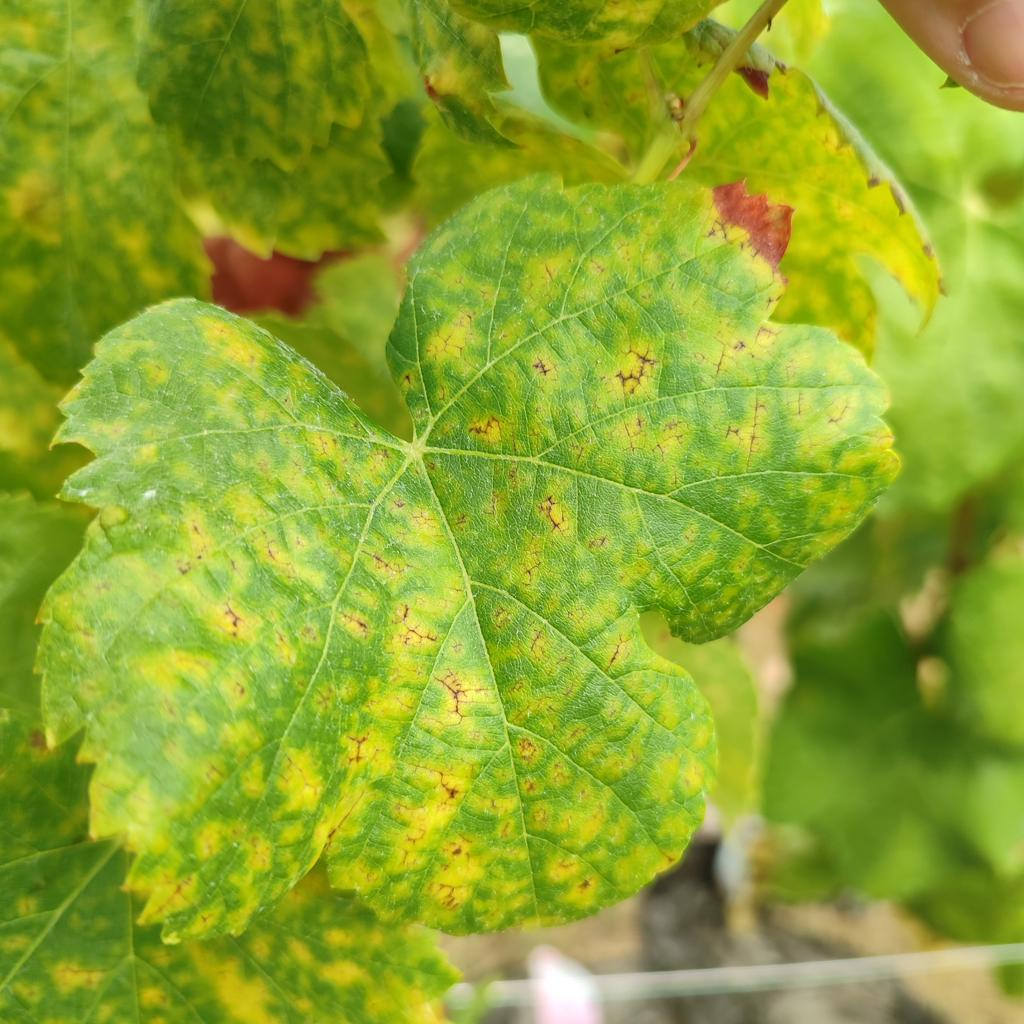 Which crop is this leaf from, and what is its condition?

grapevine, esca complex
